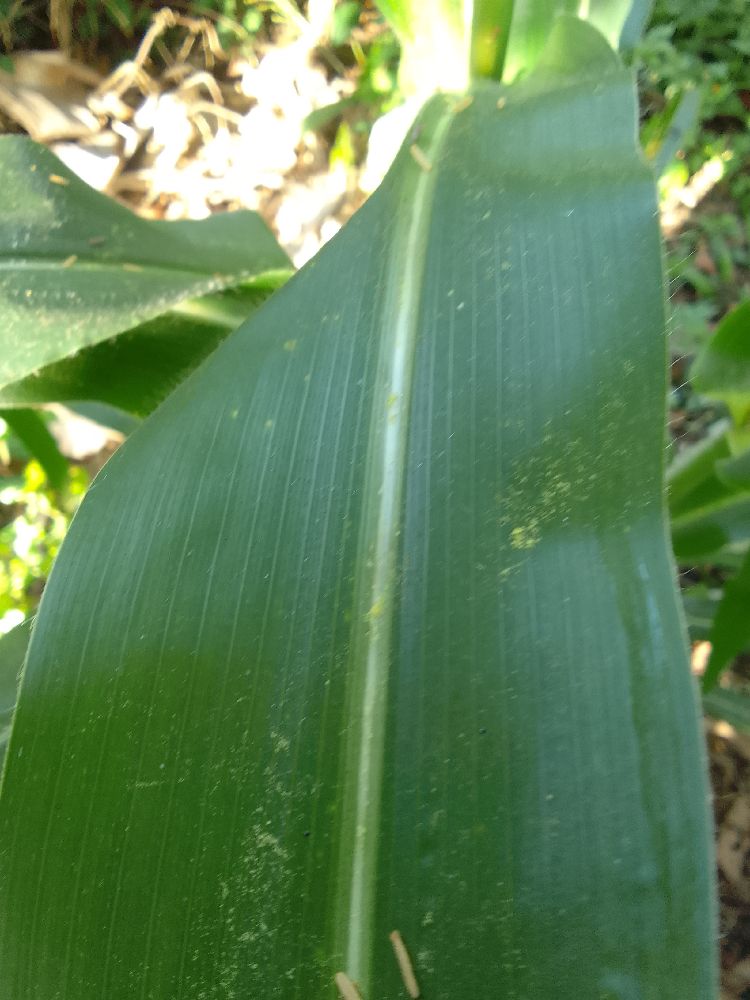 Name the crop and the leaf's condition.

maize, healthy
